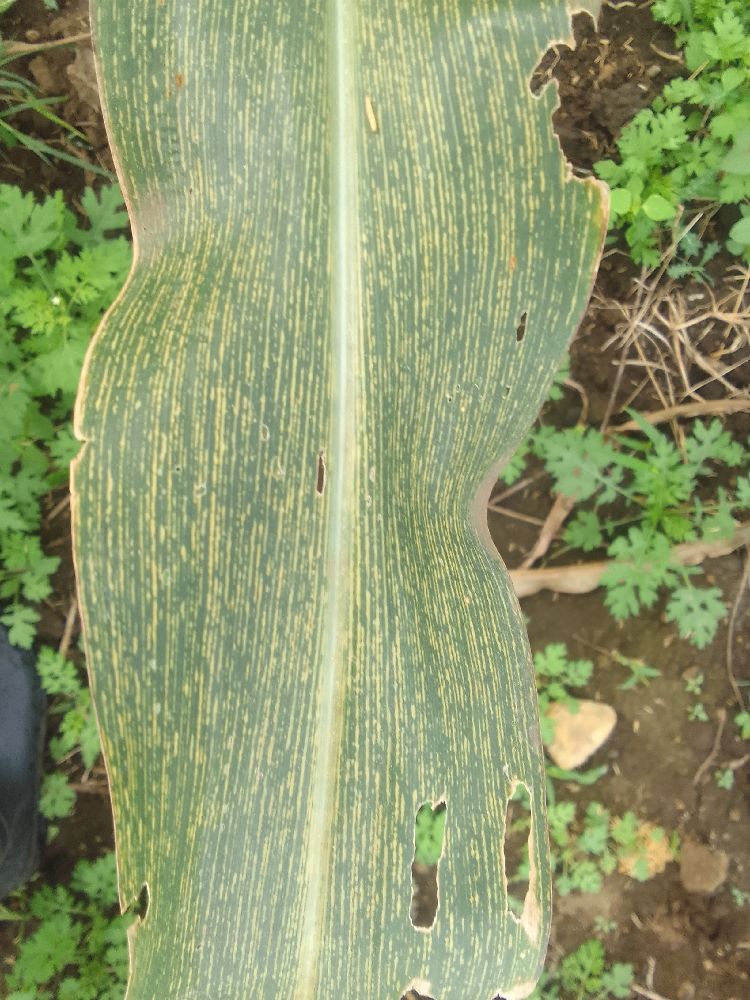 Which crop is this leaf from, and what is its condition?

maize, maize streak virus
